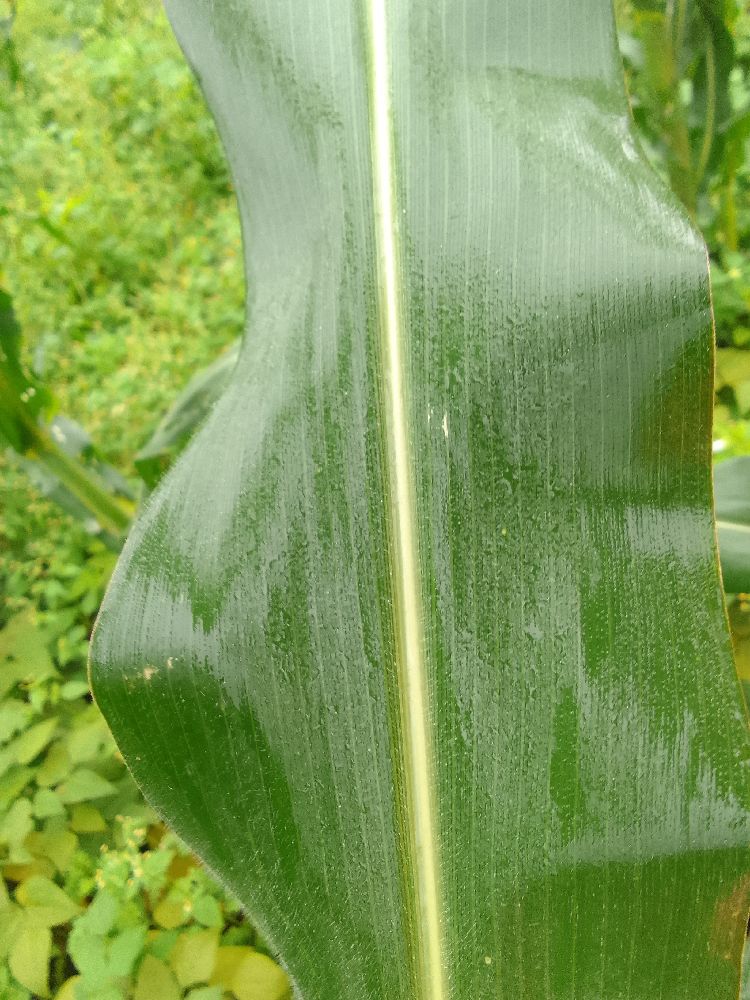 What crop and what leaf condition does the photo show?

maize, healthy
